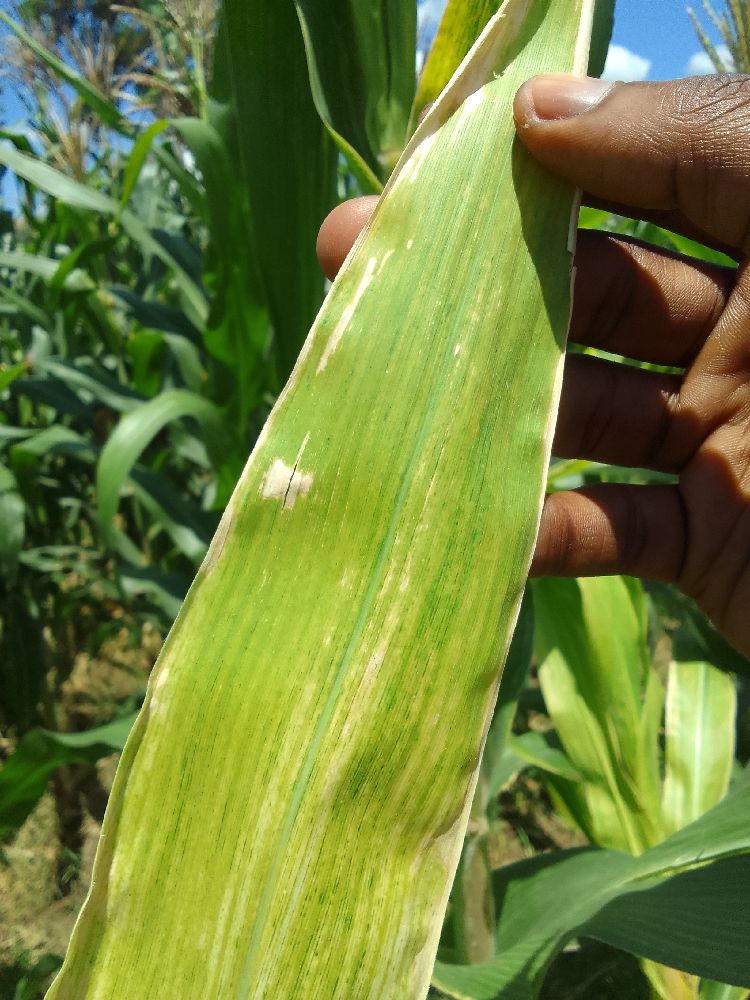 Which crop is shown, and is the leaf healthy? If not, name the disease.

maize, maize lethal necrosis
